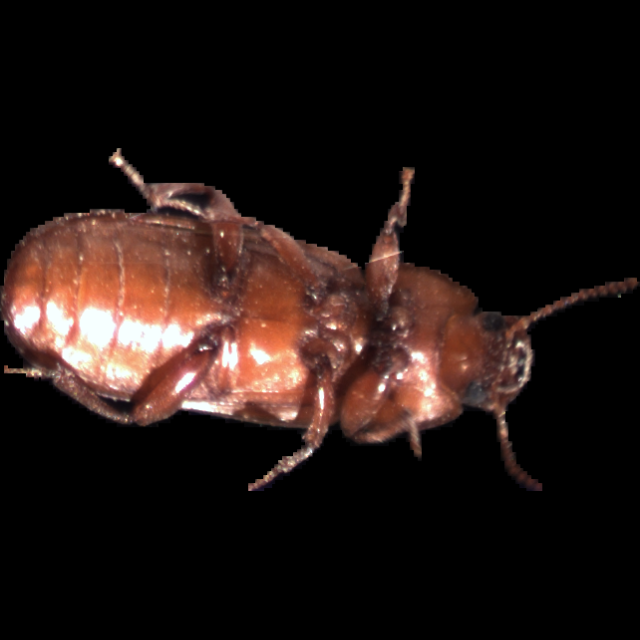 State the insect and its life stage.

mealworm beetle
